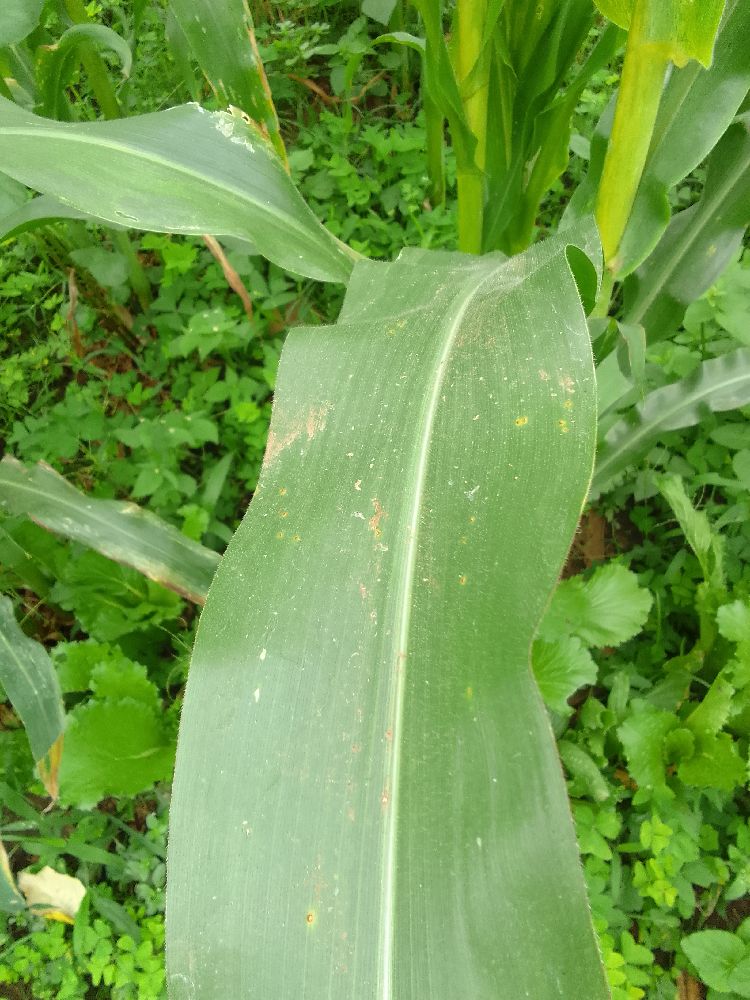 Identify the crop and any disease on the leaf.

maize, healthy
